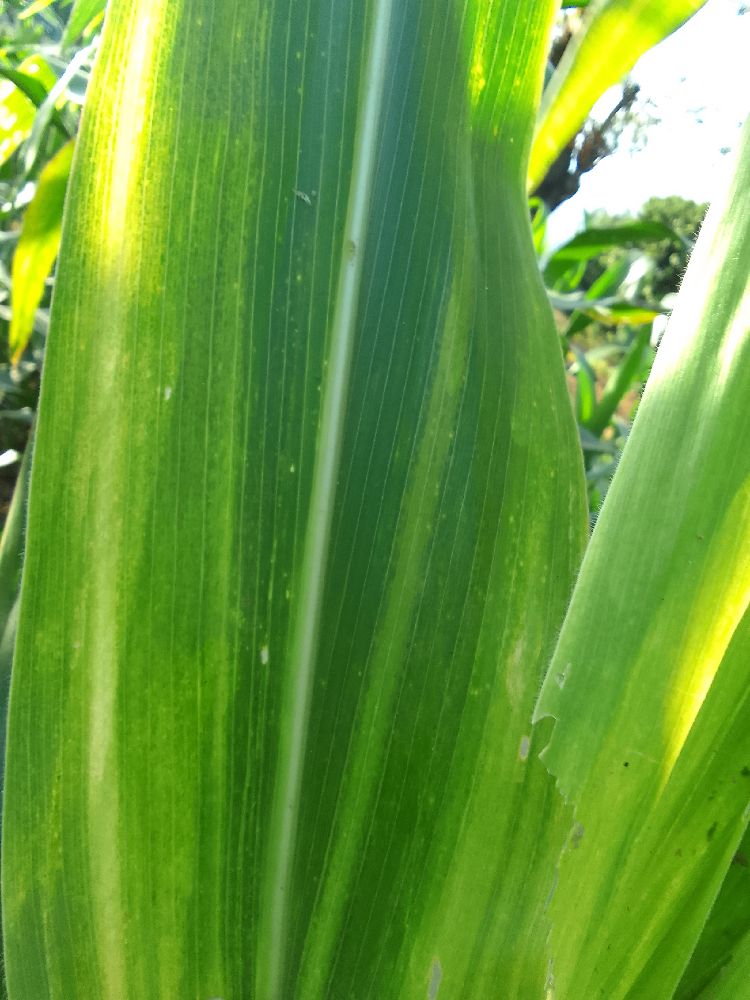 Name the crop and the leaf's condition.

maize, maize lethal necrosis
